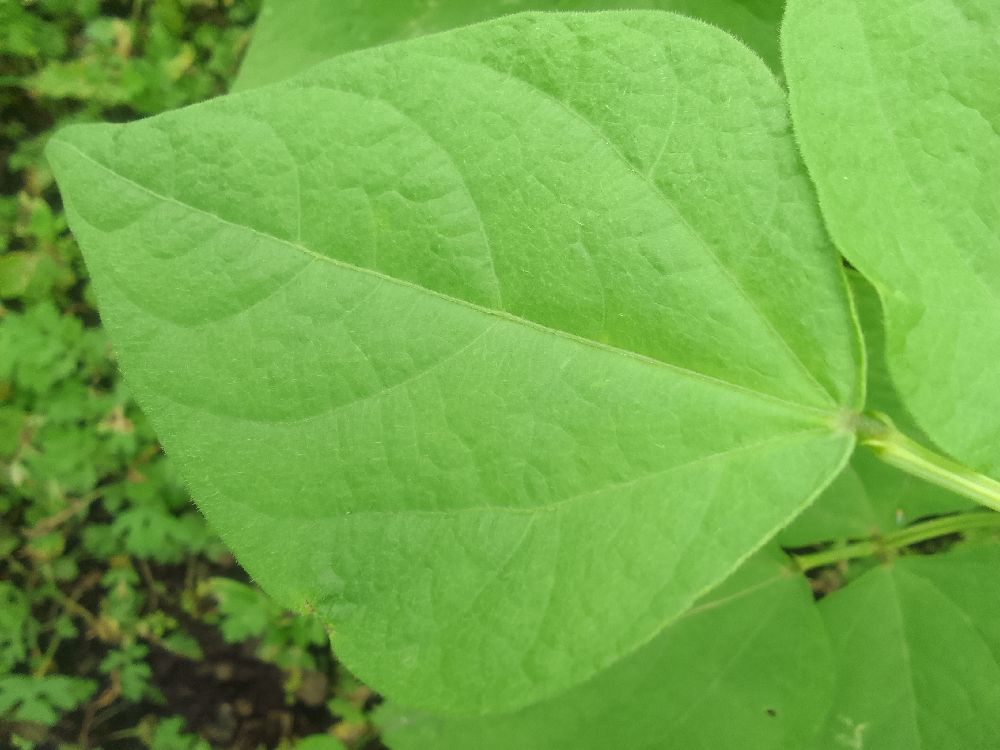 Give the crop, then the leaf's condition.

common bean, healthy
